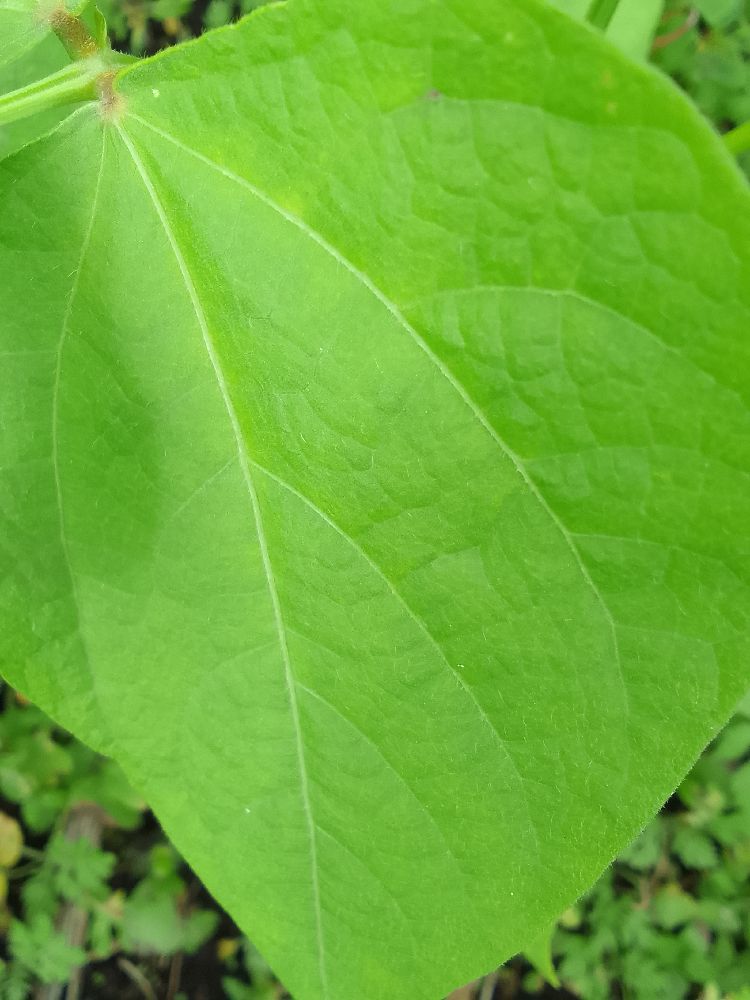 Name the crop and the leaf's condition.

common bean, healthy
